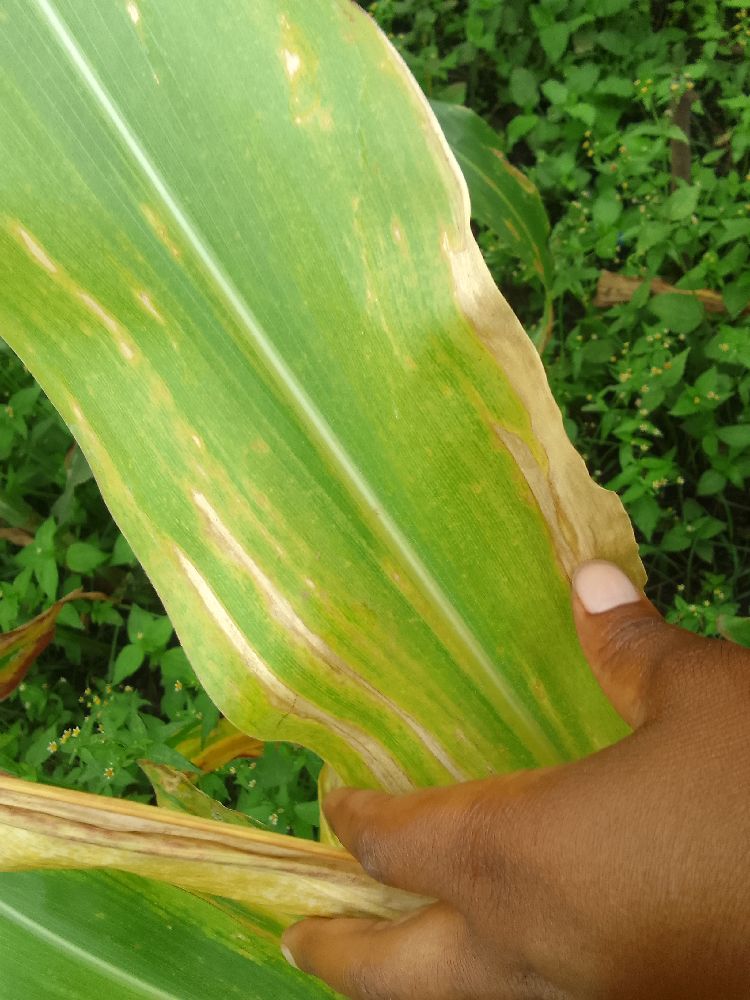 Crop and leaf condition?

maize, maize lethal necrosis
